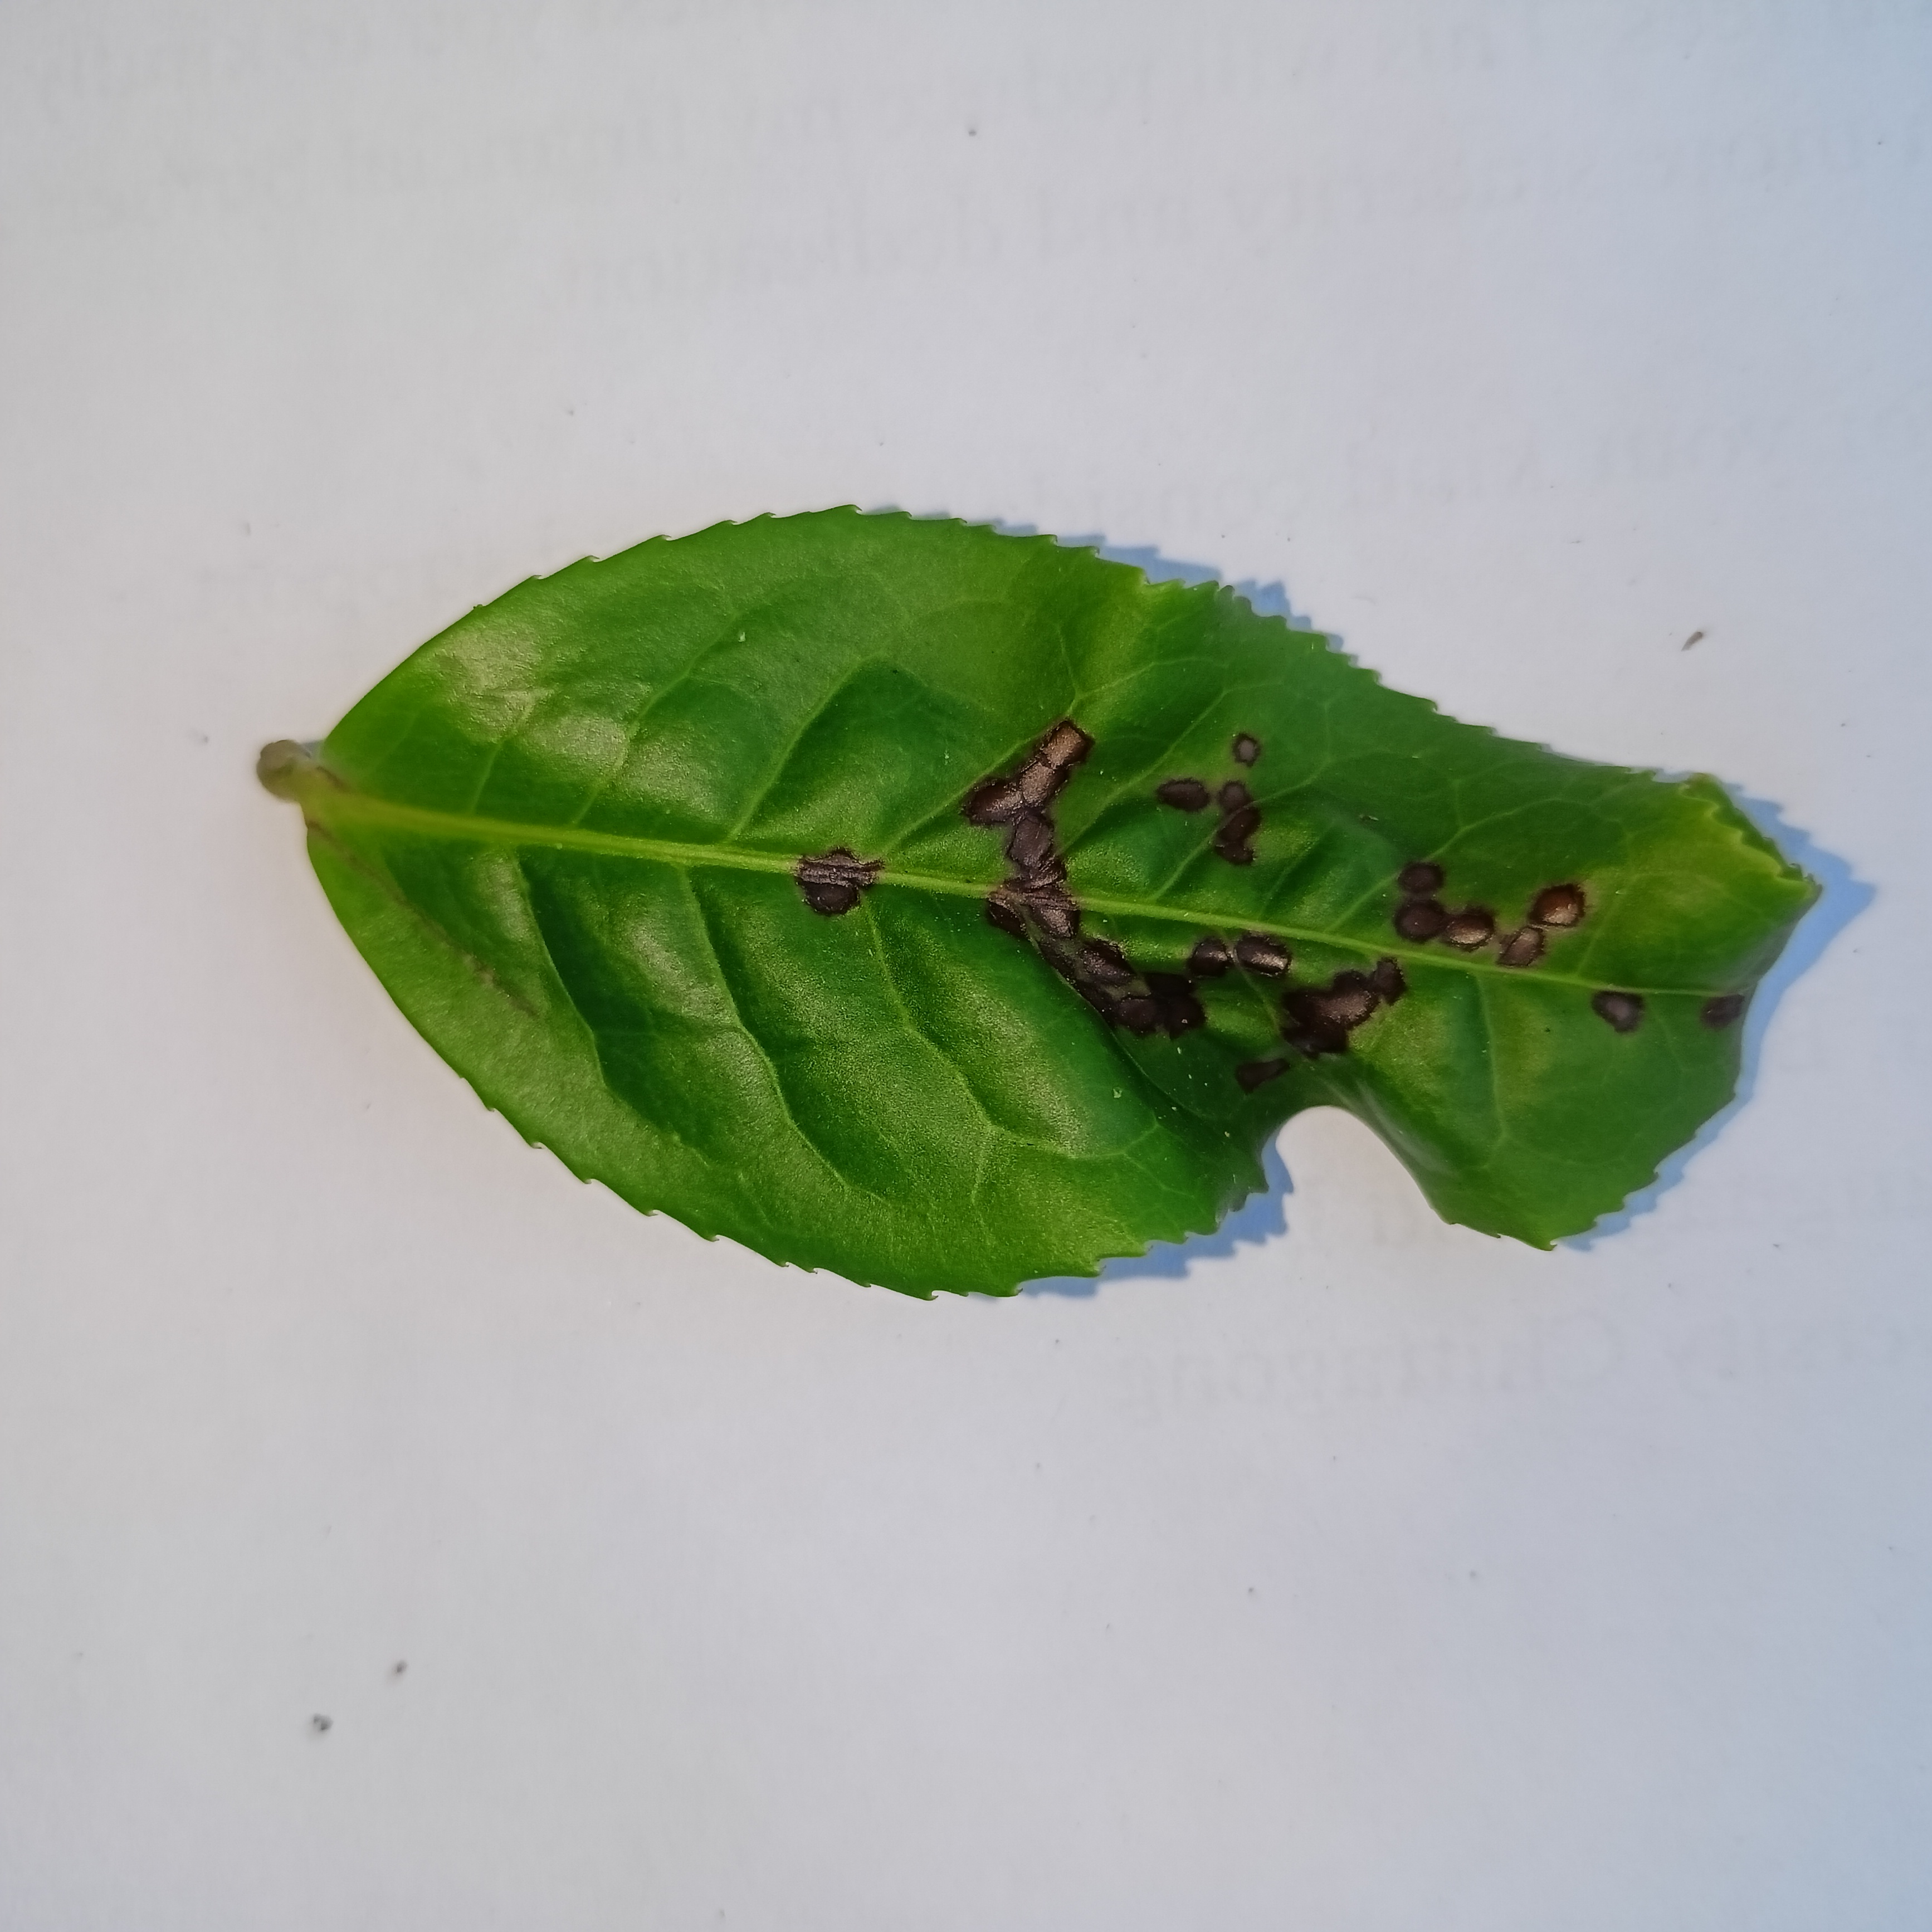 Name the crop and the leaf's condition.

tea, helopeltis
